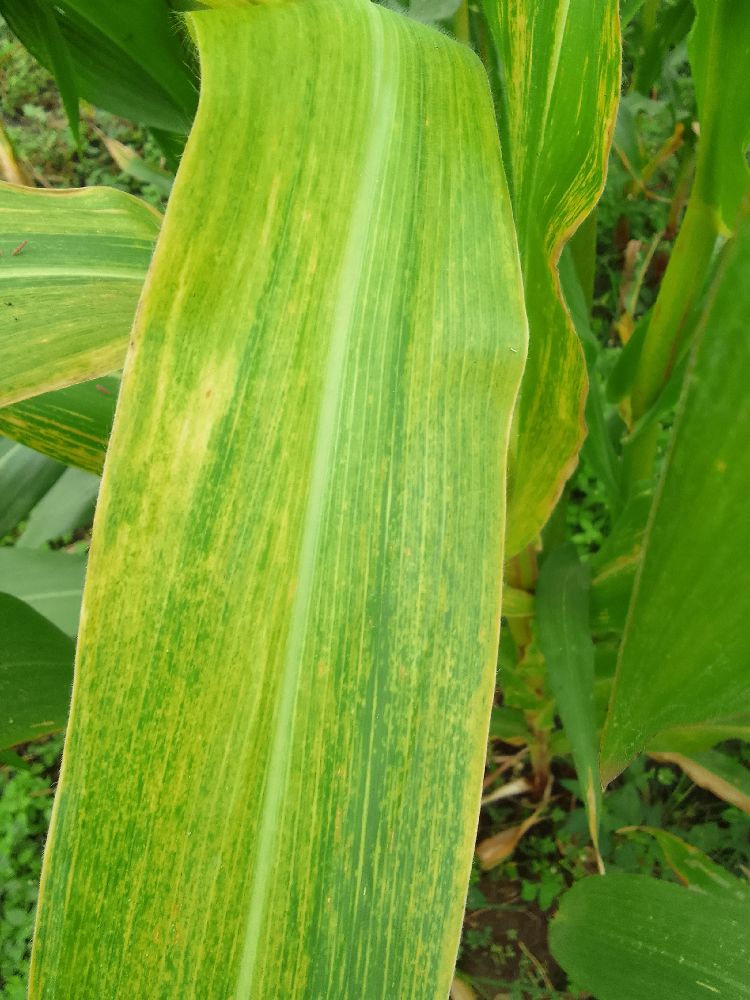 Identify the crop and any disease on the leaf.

maize, maize lethal necrosis
